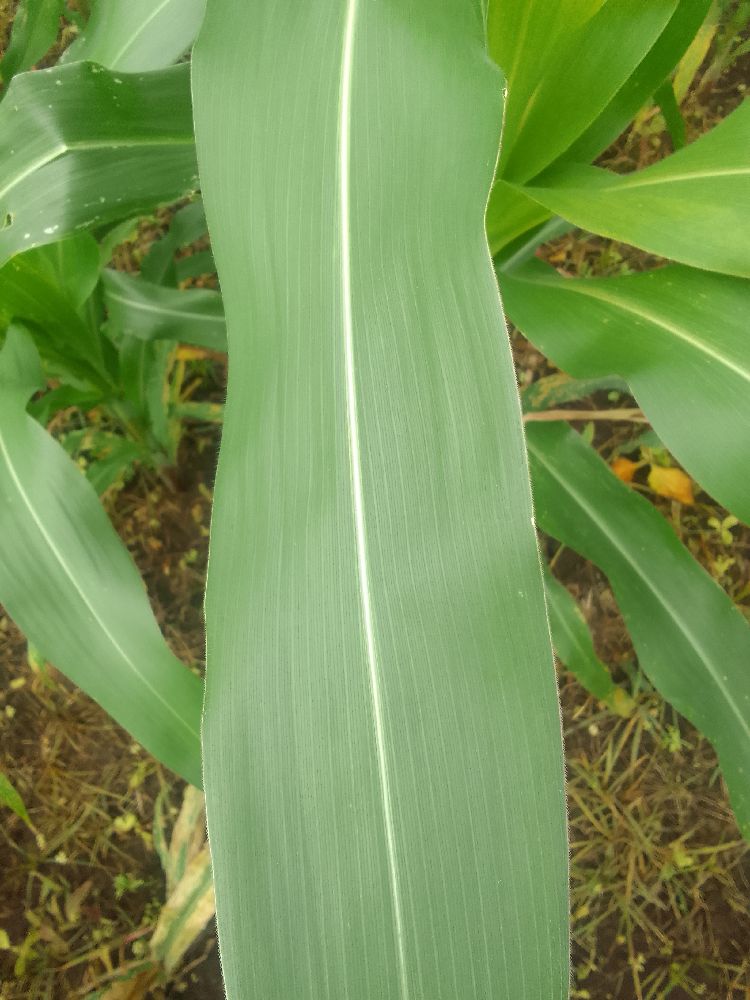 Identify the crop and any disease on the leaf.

maize, healthy
